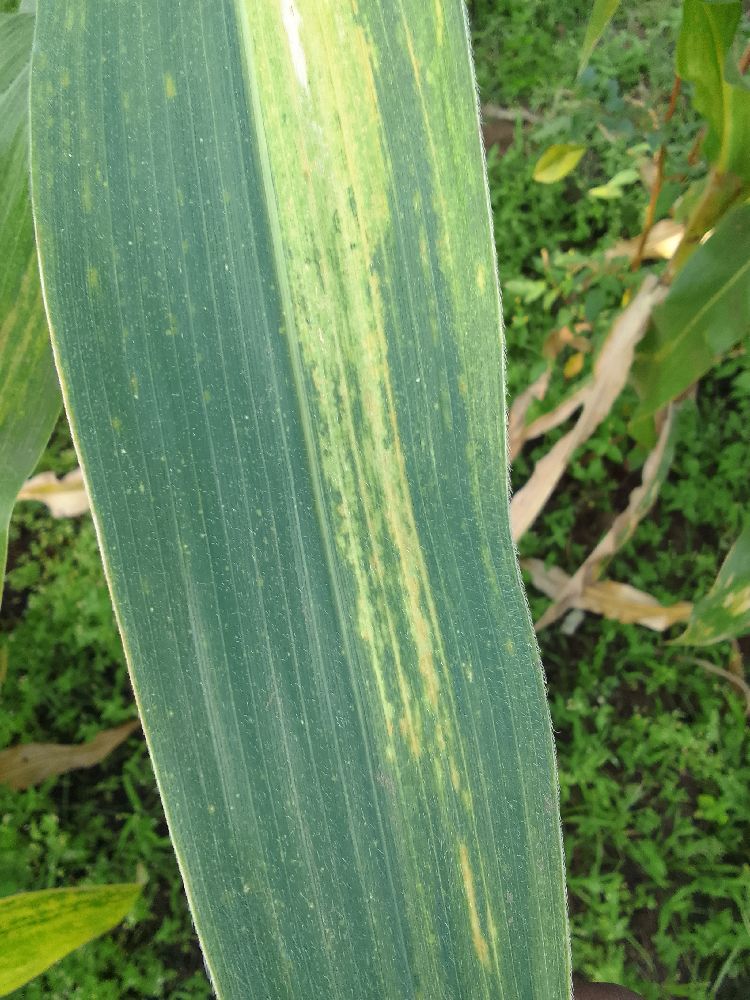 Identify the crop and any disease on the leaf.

maize, maize lethal necrosis
